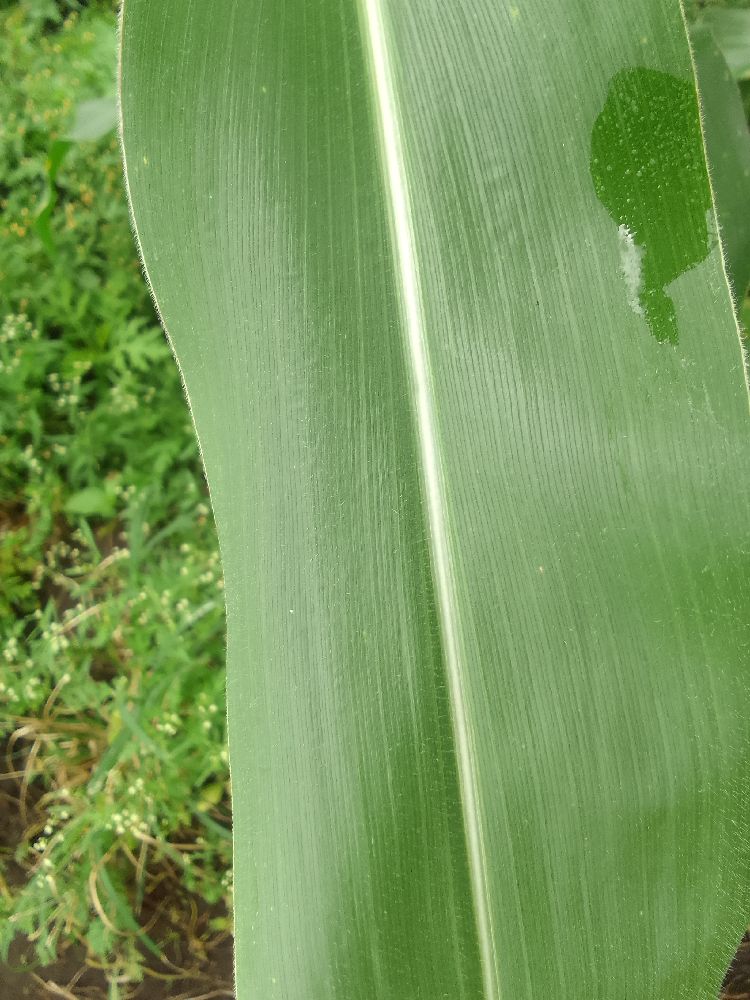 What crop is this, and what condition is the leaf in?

maize, healthy
